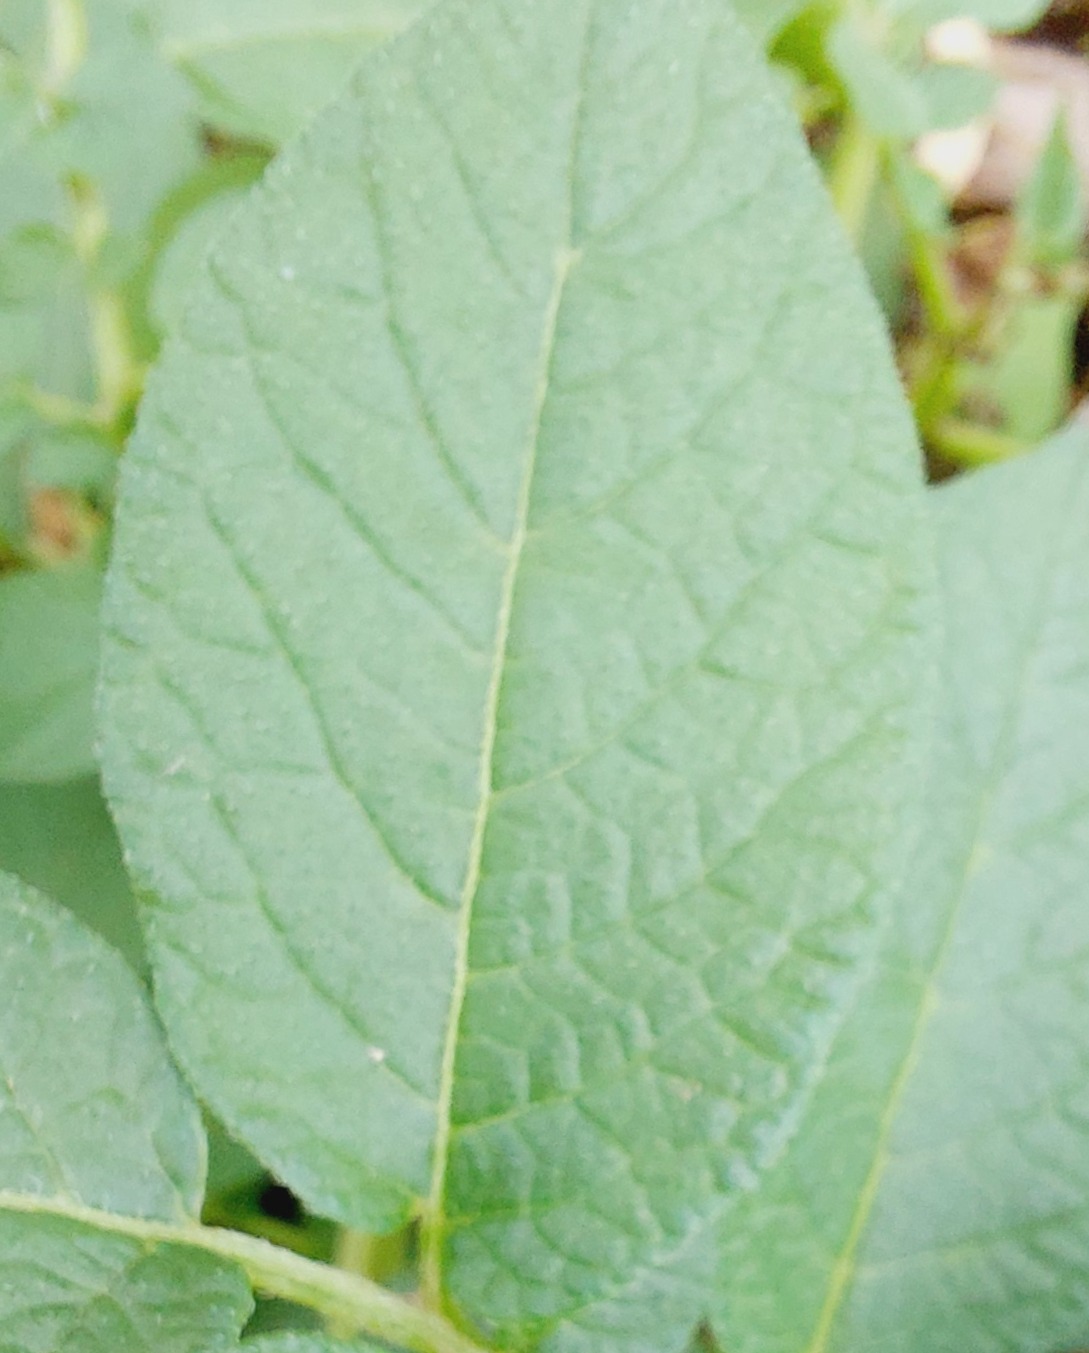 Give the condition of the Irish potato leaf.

healthy
